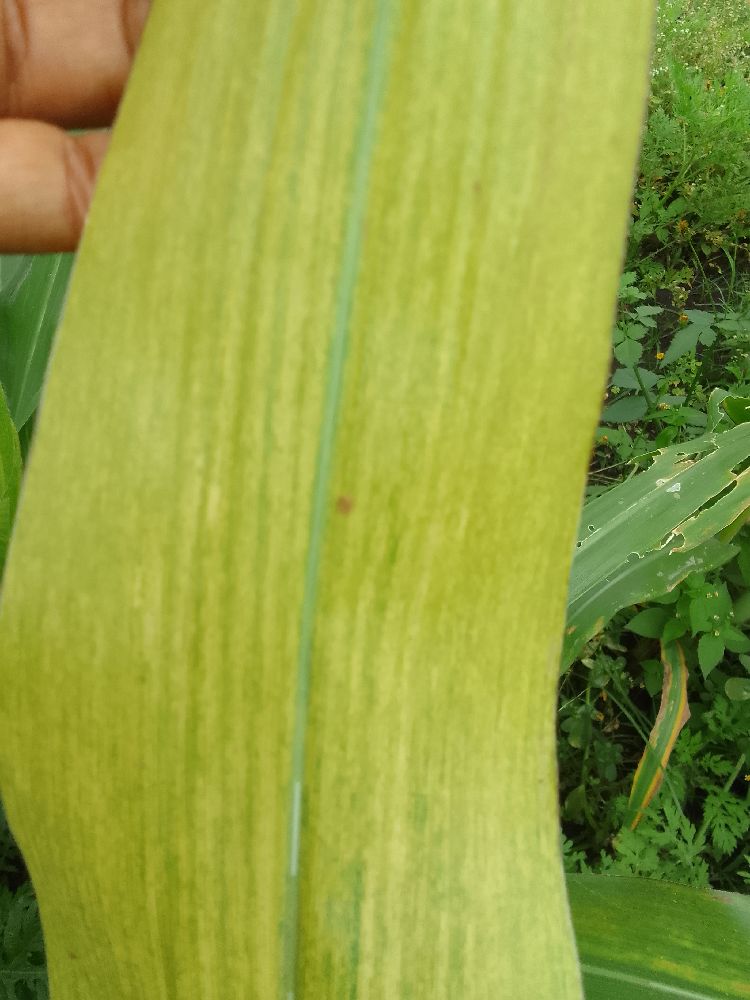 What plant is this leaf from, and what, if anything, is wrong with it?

maize, maize lethal necrosis
